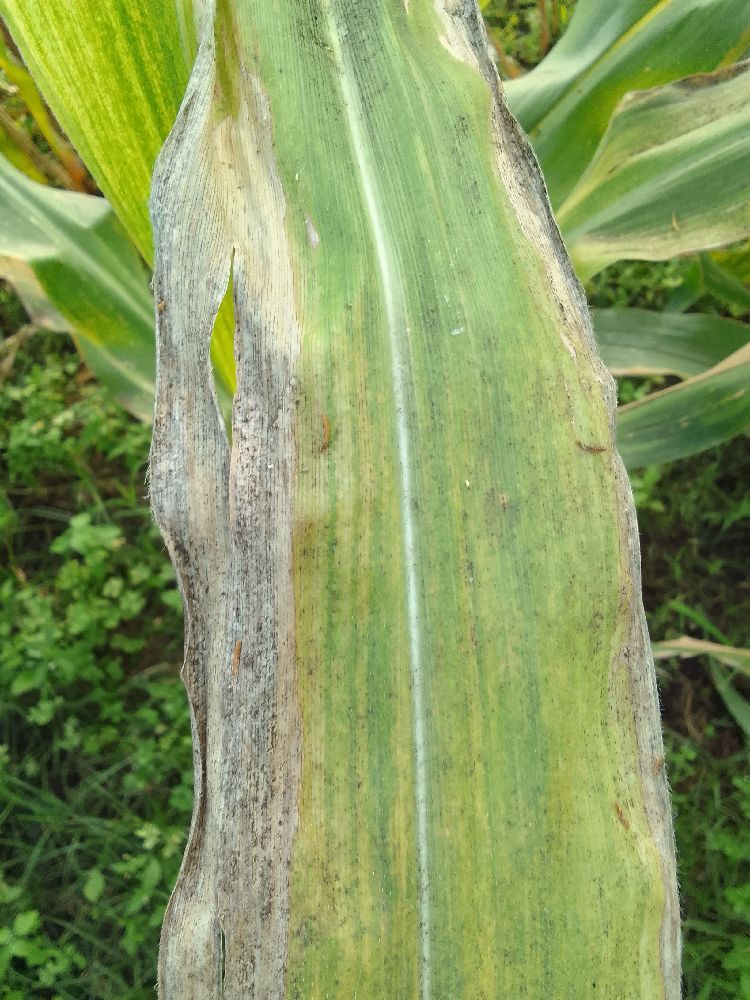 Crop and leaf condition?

maize, maize lethal necrosis
